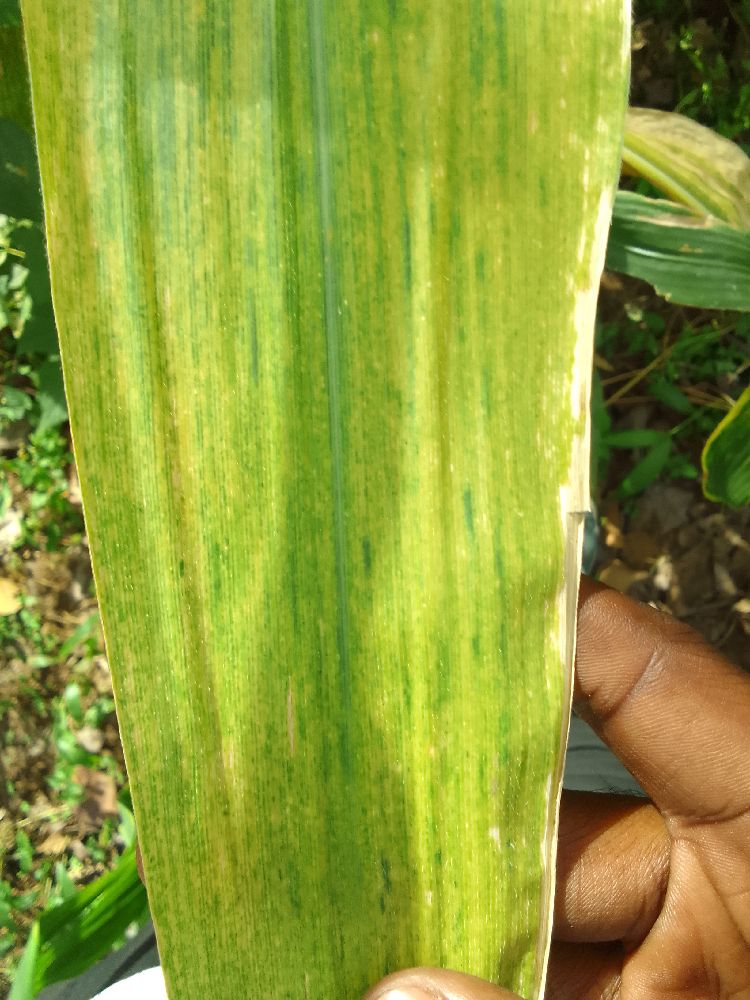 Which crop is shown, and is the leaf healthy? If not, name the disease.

maize, maize lethal necrosis
